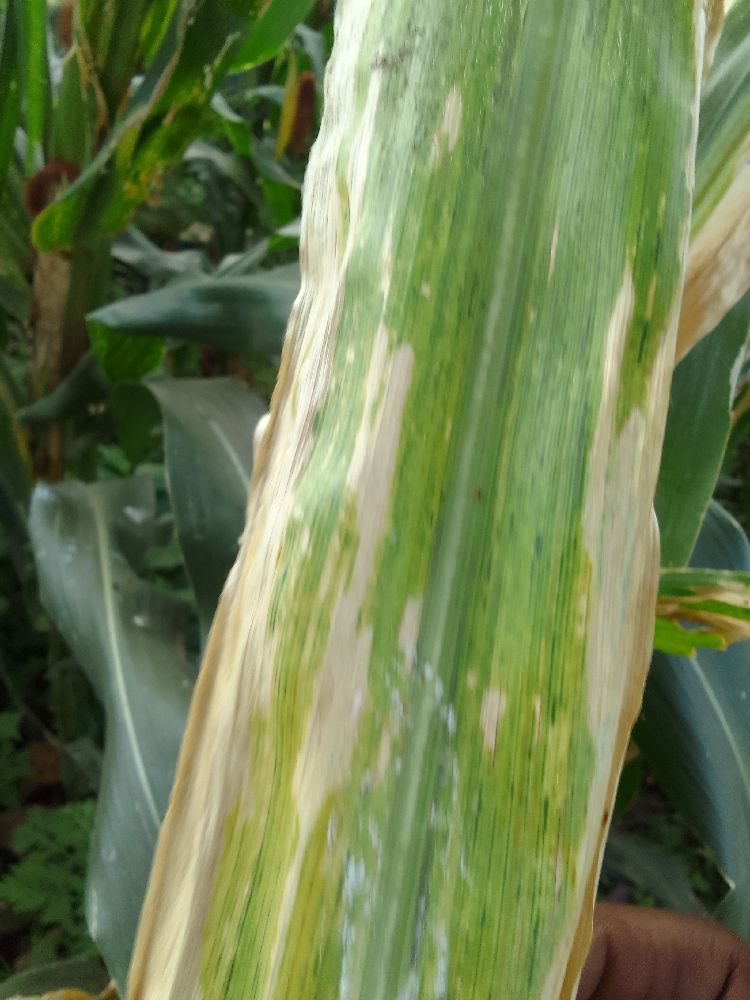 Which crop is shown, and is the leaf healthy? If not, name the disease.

maize, maize lethal necrosis
